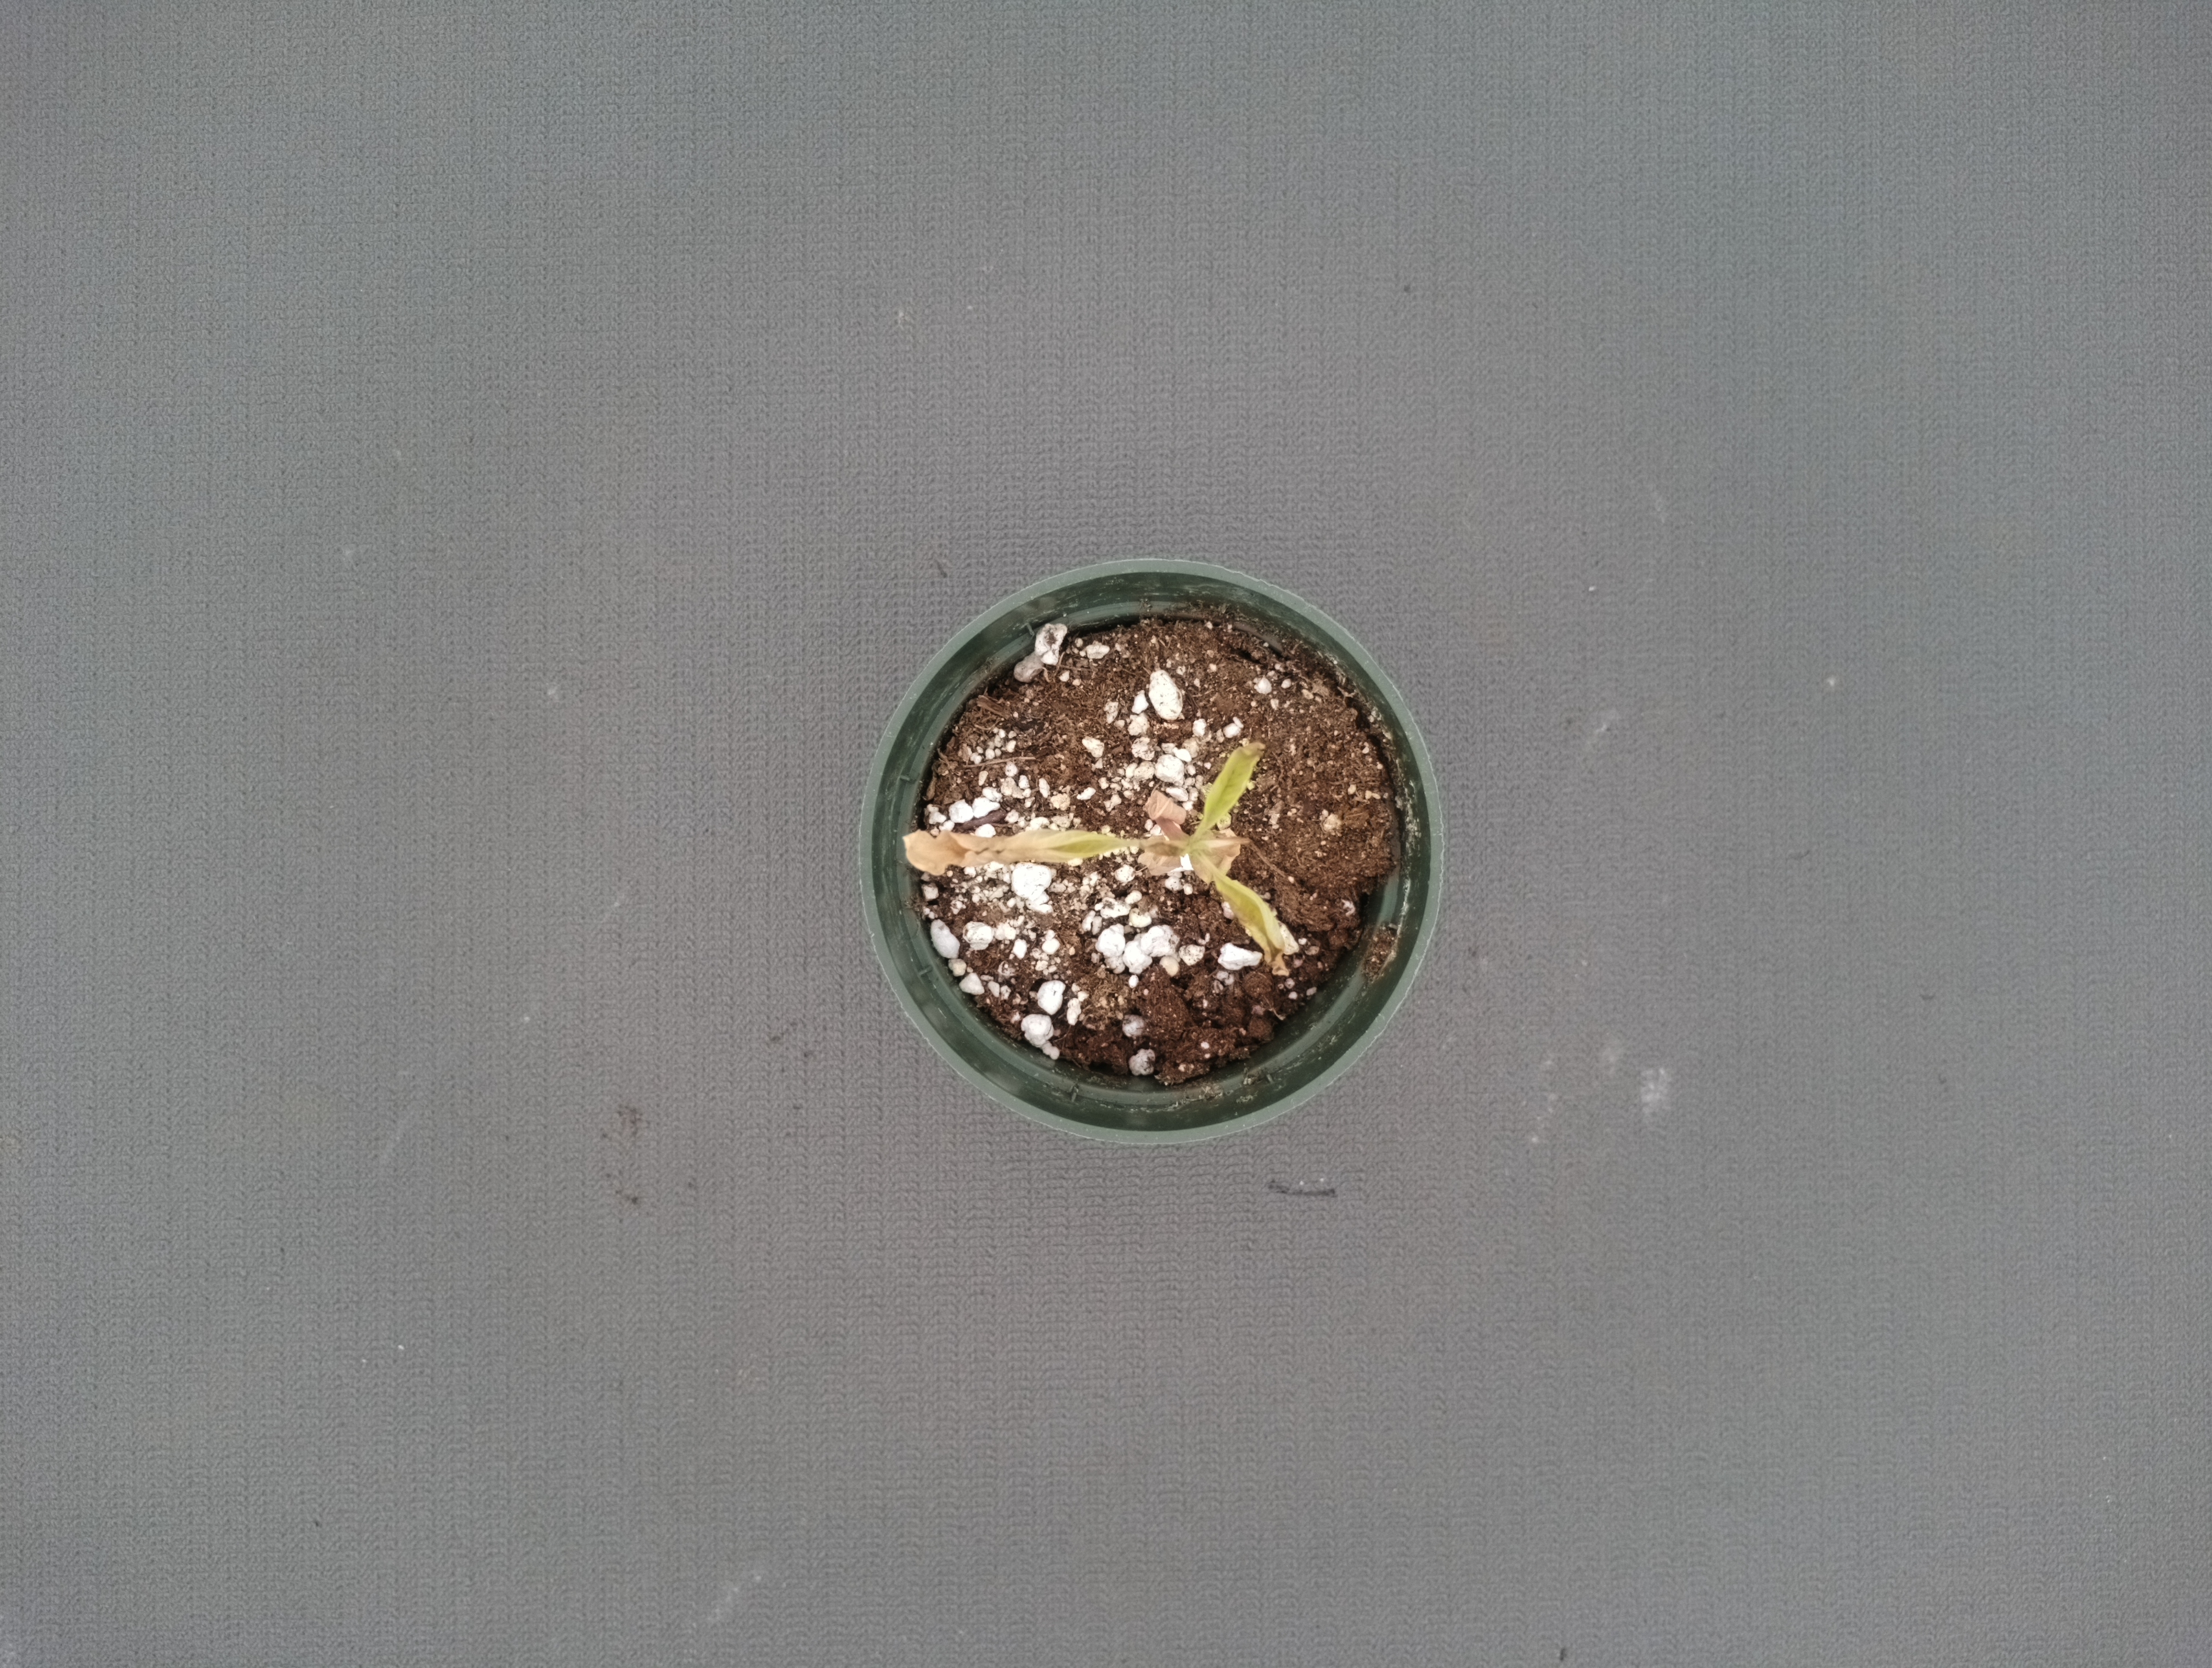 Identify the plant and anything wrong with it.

waterhemp, foliar distortion
